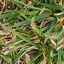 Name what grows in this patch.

grass
